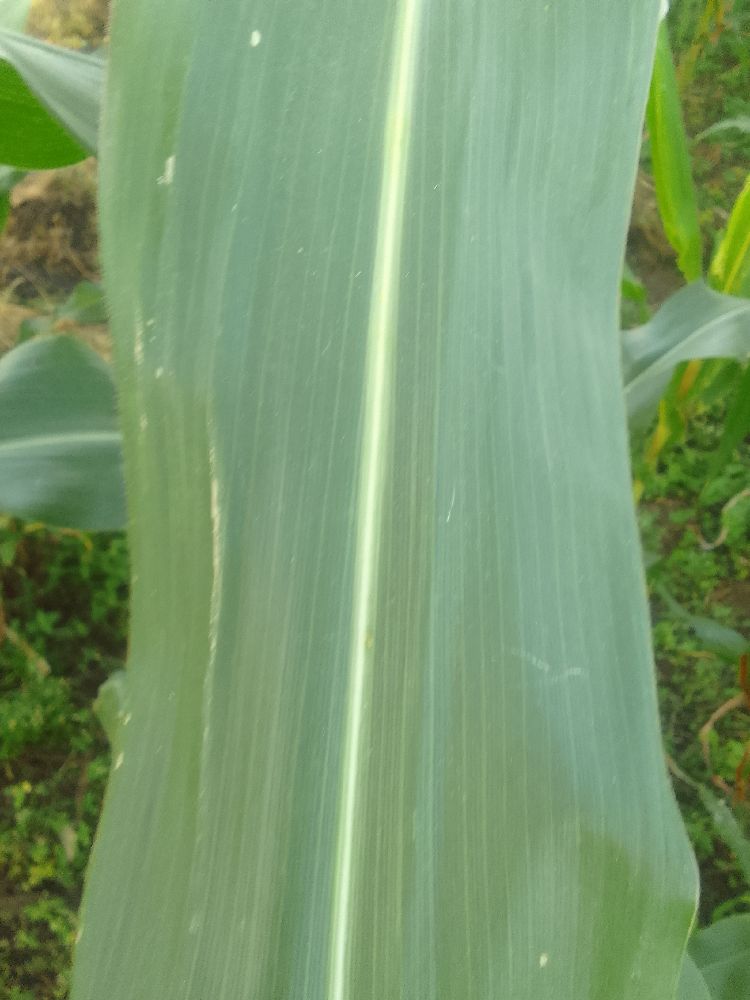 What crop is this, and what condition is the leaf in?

maize, healthy
